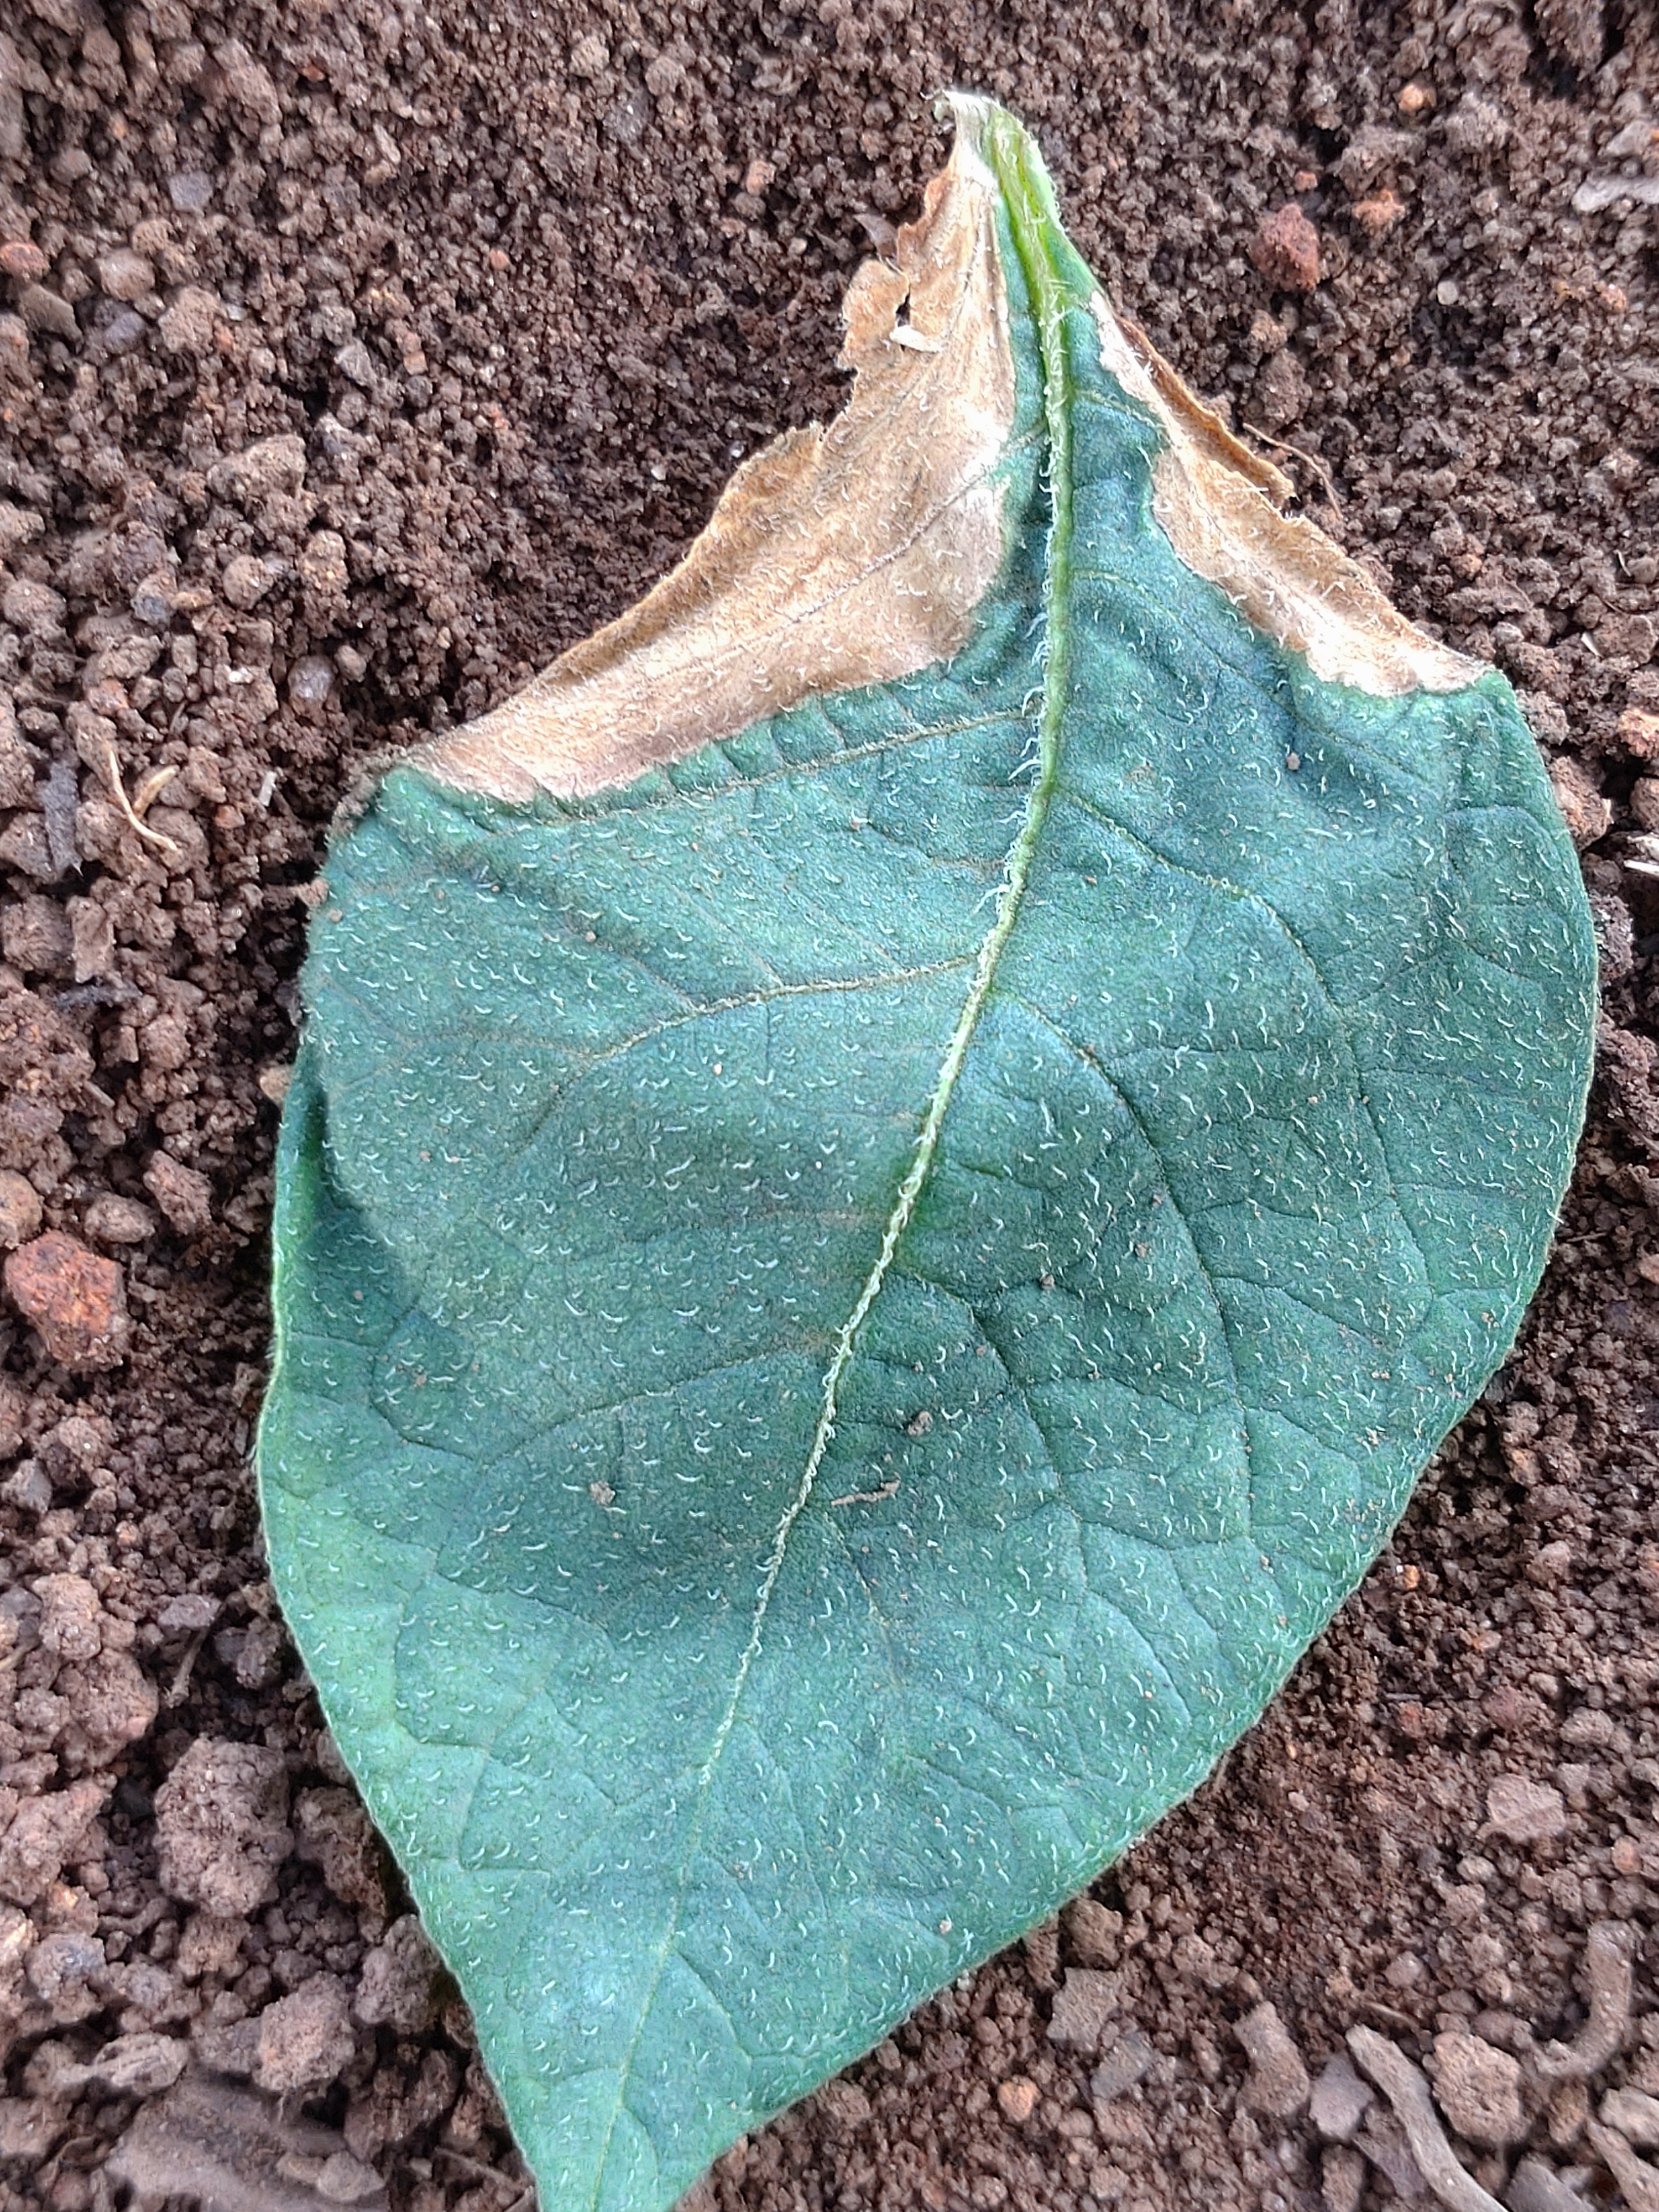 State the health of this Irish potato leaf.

early blight
